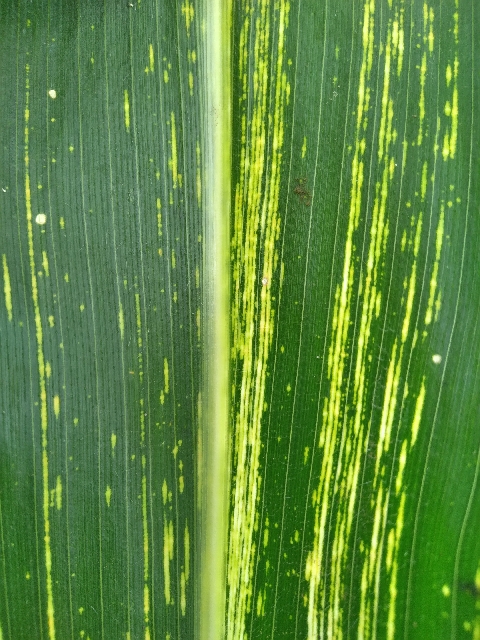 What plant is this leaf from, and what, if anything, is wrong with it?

maize, maize streak virus
